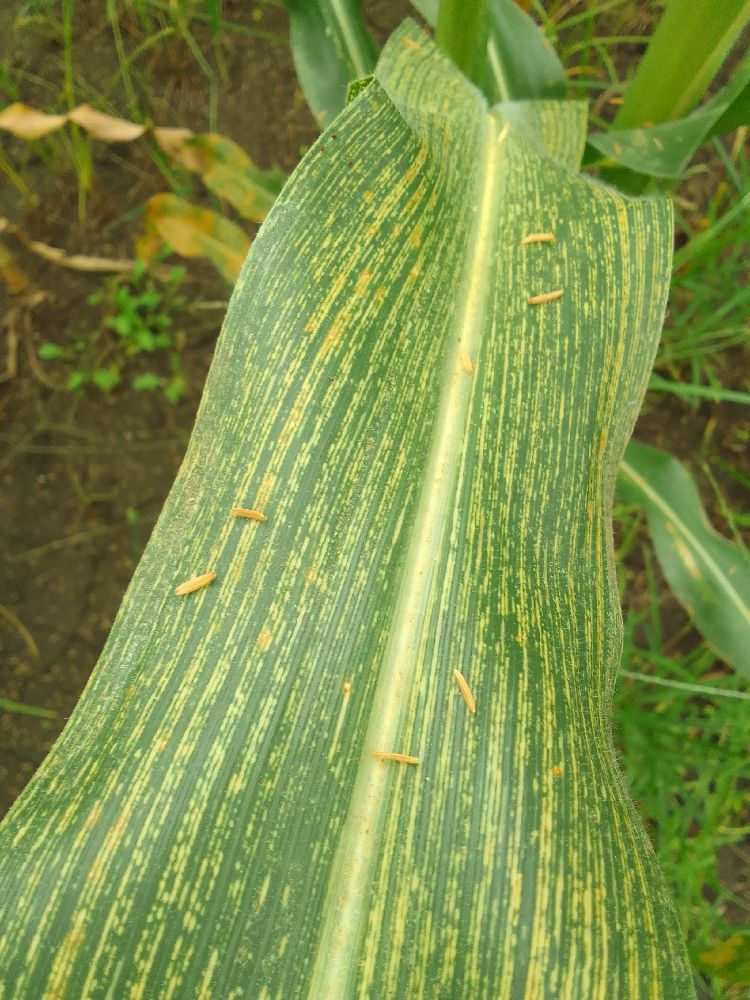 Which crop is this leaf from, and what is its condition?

maize, maize streak virus
